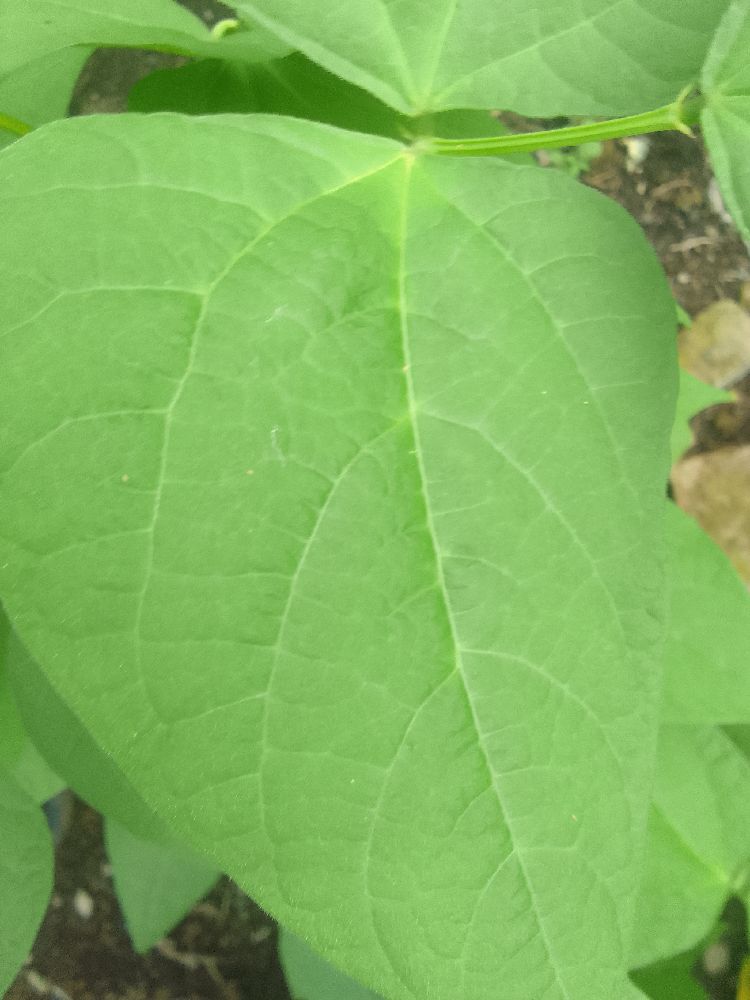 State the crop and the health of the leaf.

common bean, healthy
